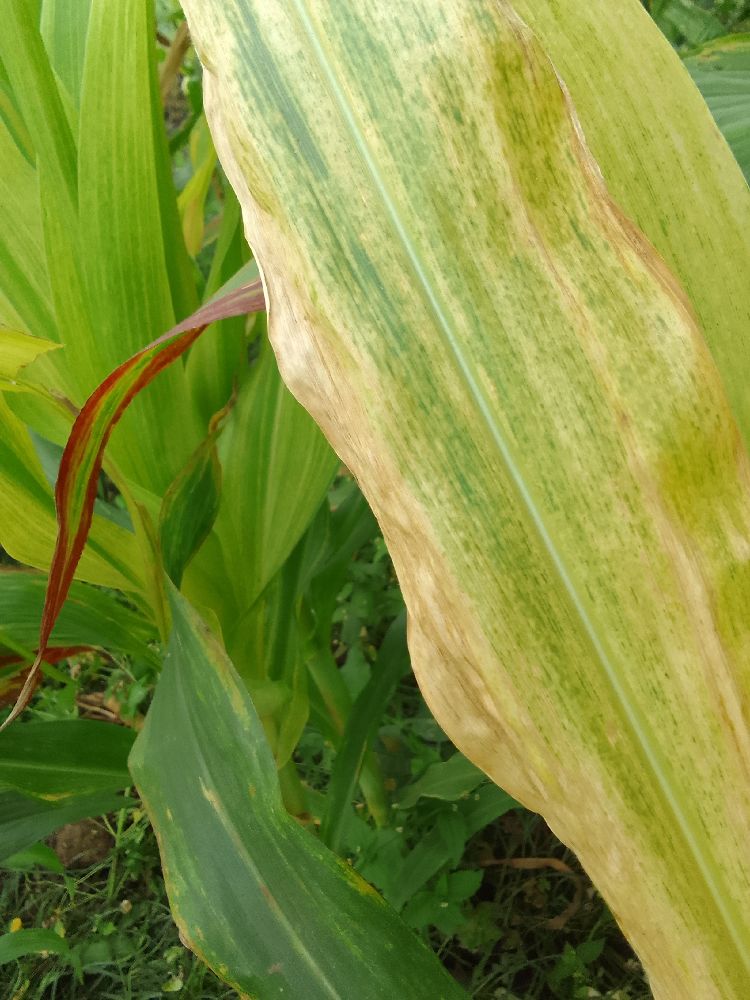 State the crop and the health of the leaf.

maize, maize lethal necrosis
